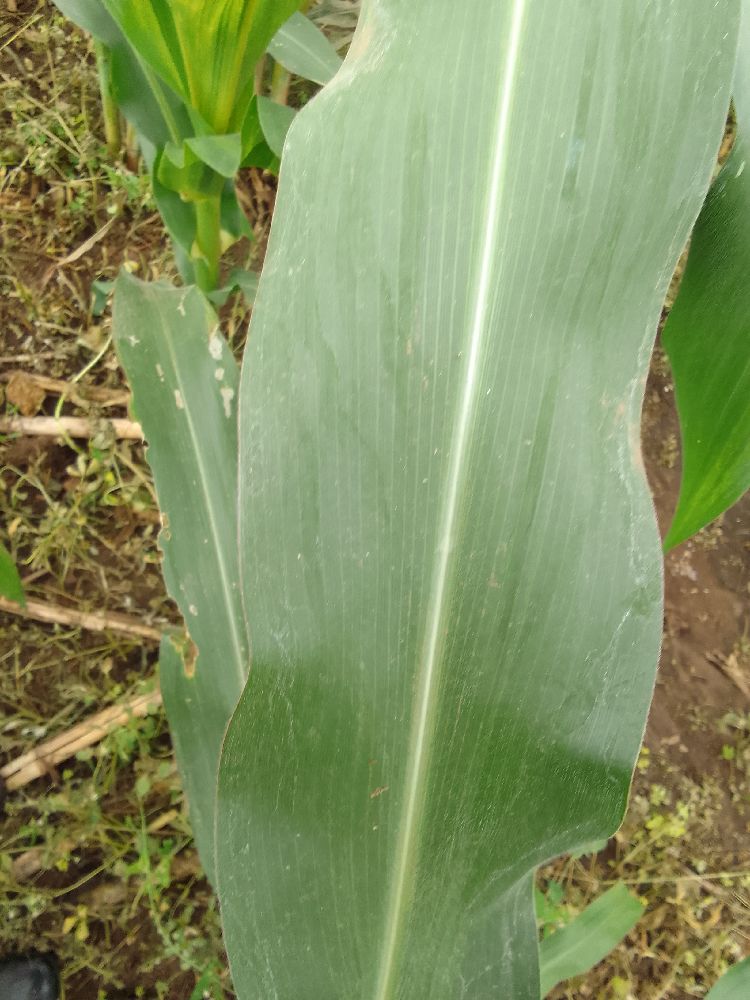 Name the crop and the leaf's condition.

maize, healthy
